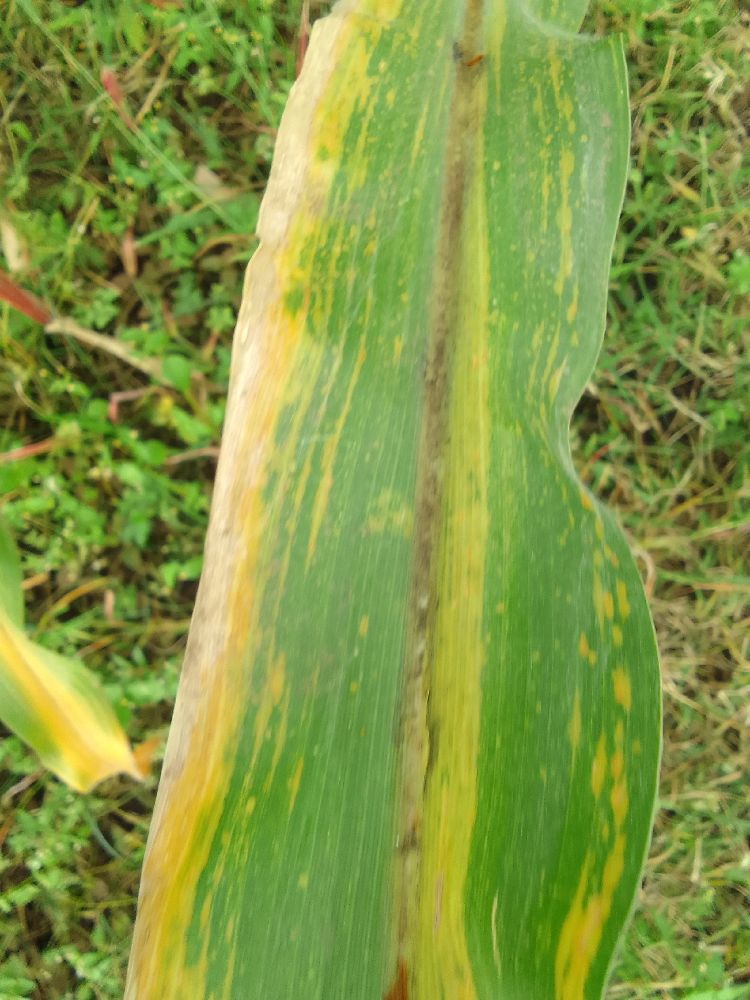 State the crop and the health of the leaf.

maize, maize lethal necrosis
